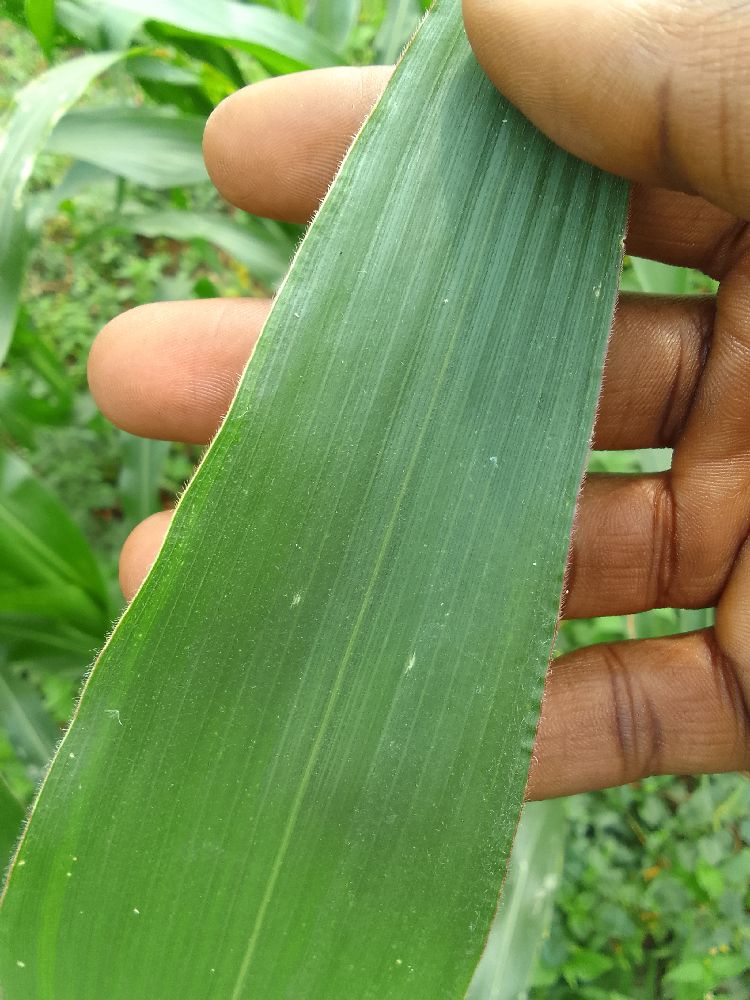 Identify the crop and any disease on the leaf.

maize, healthy
